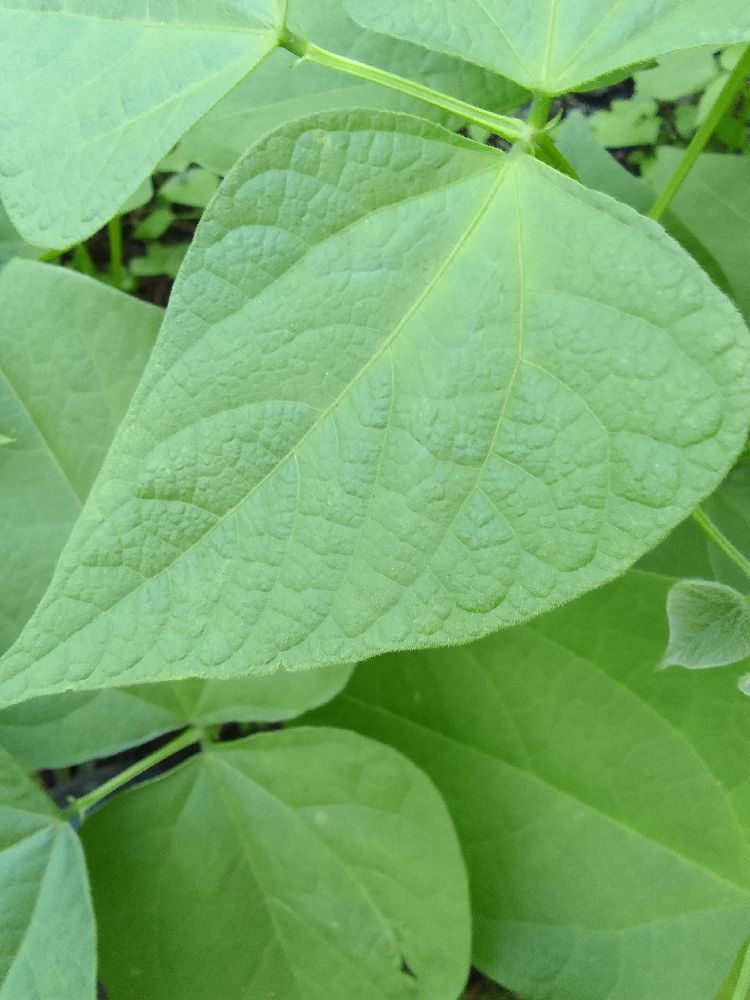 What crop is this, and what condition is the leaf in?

common bean, healthy
